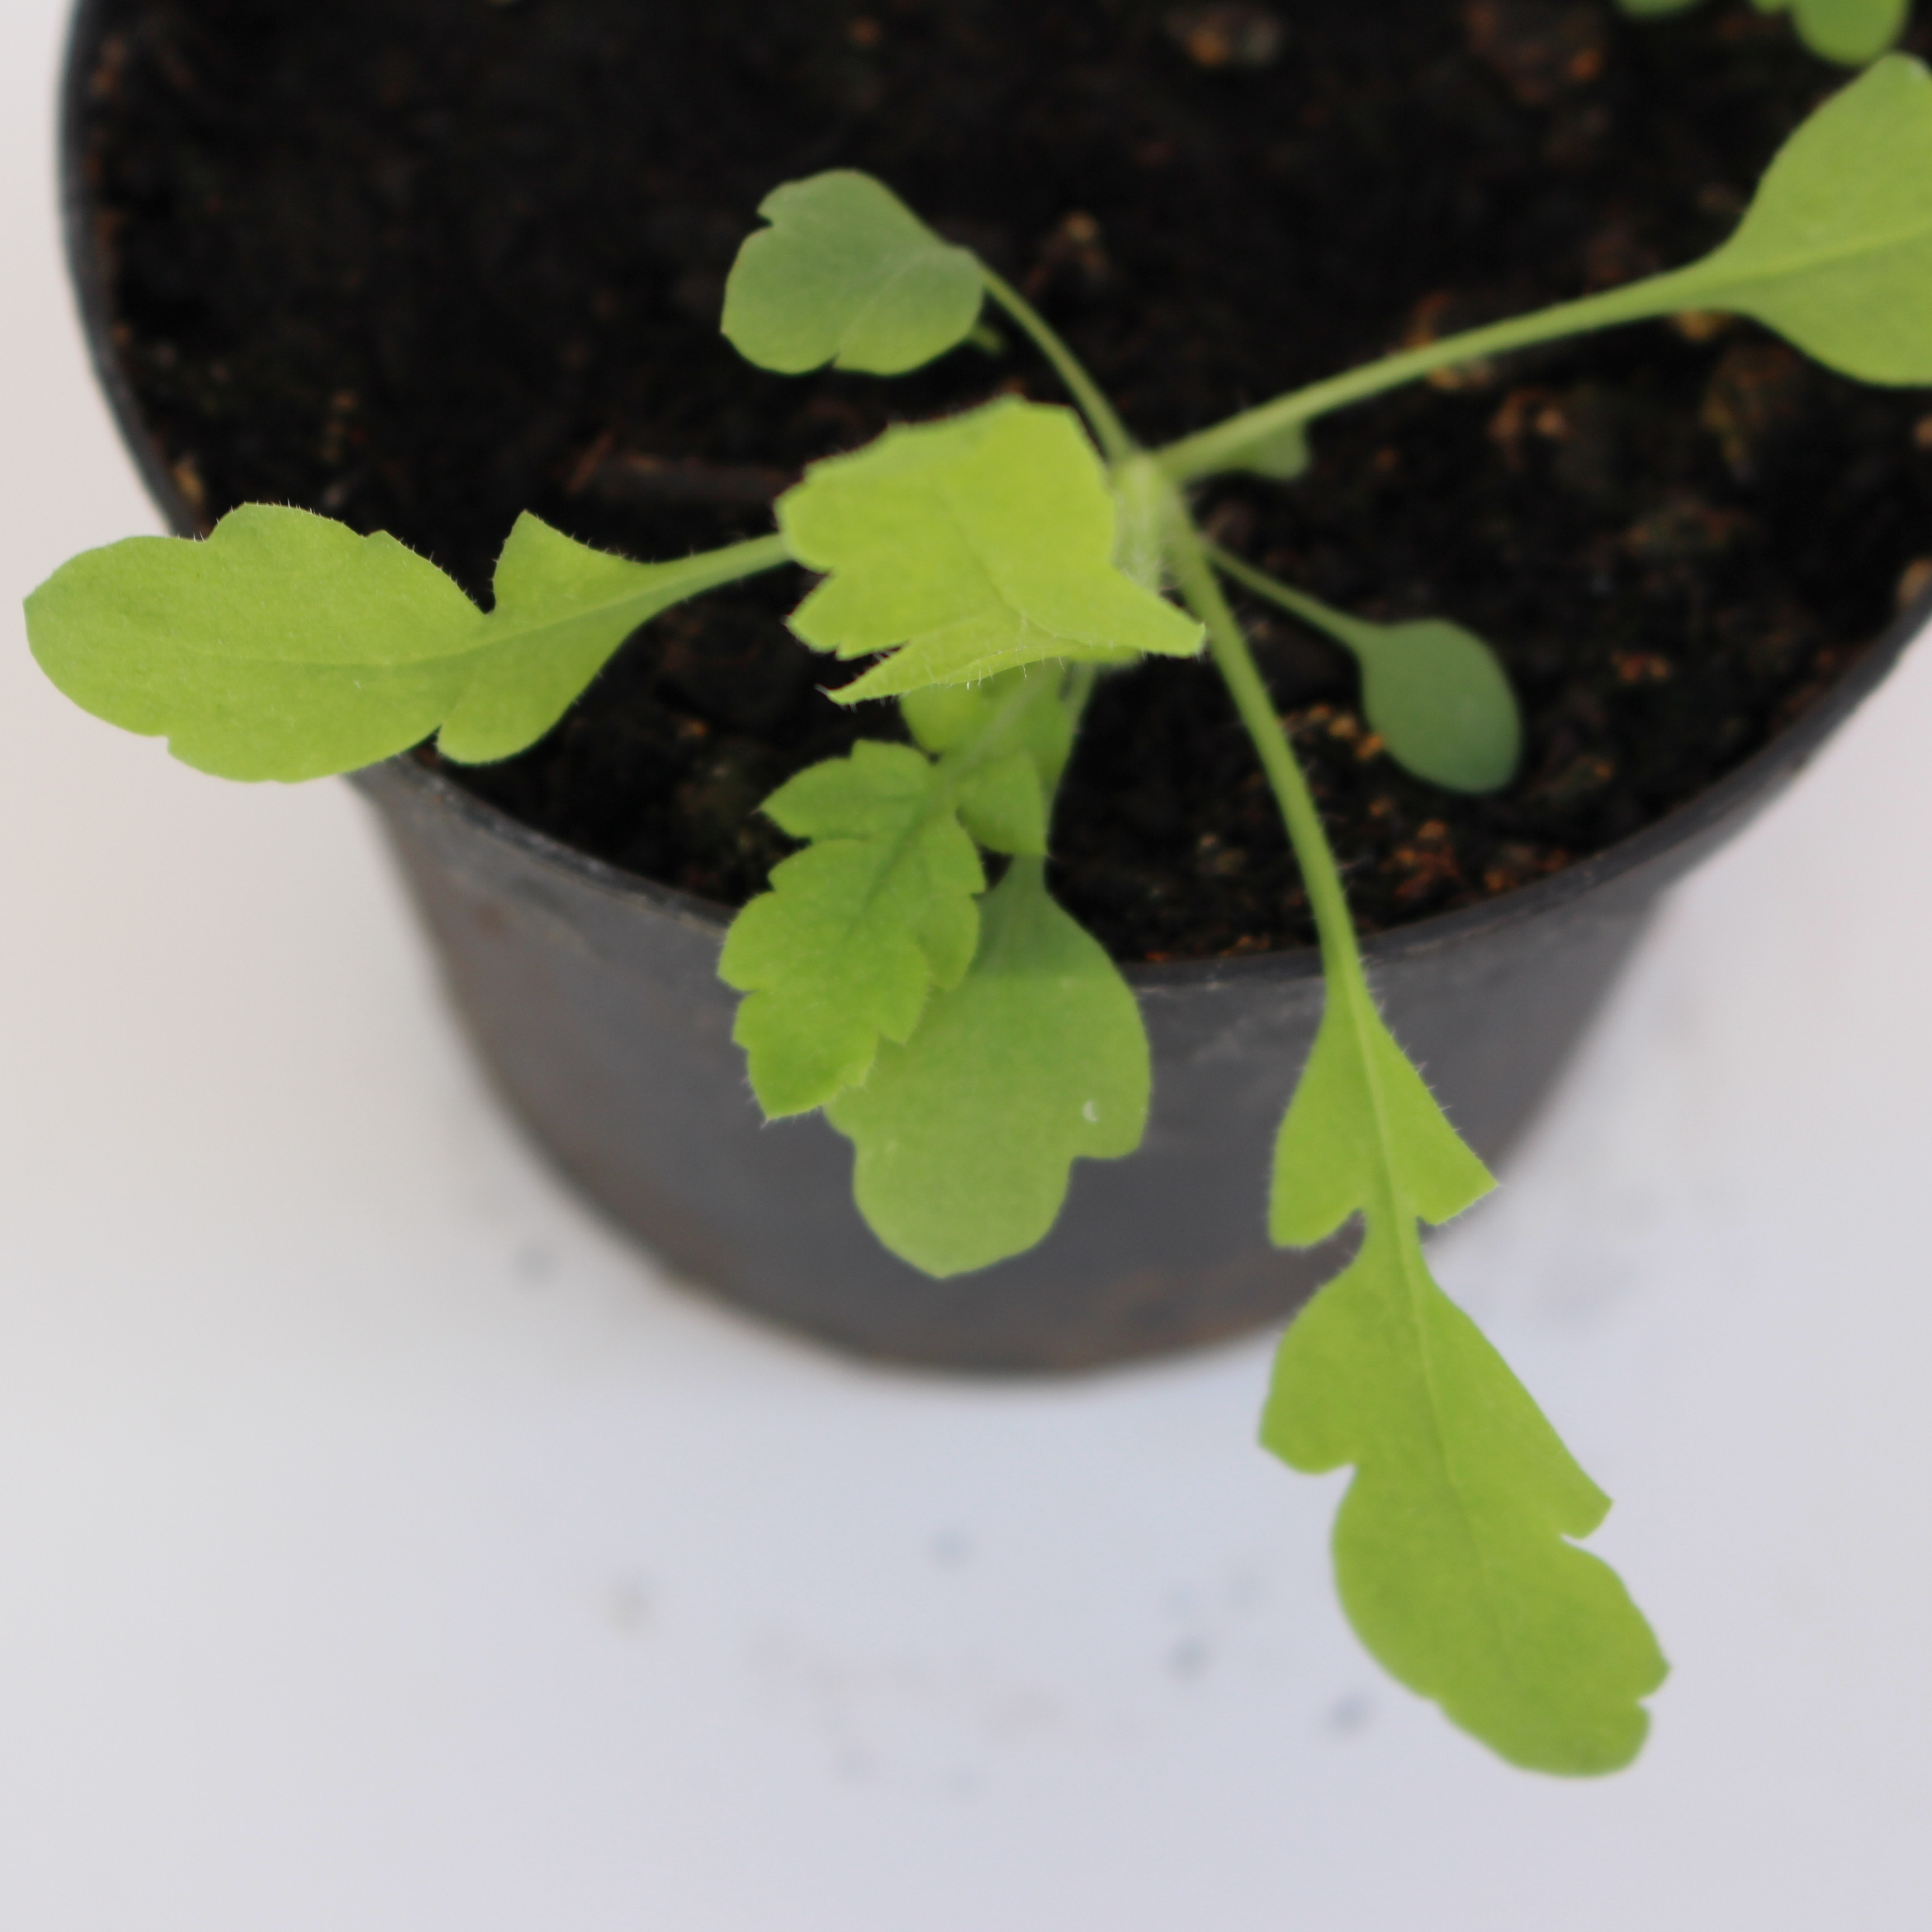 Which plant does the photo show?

Papaver rhoeas
